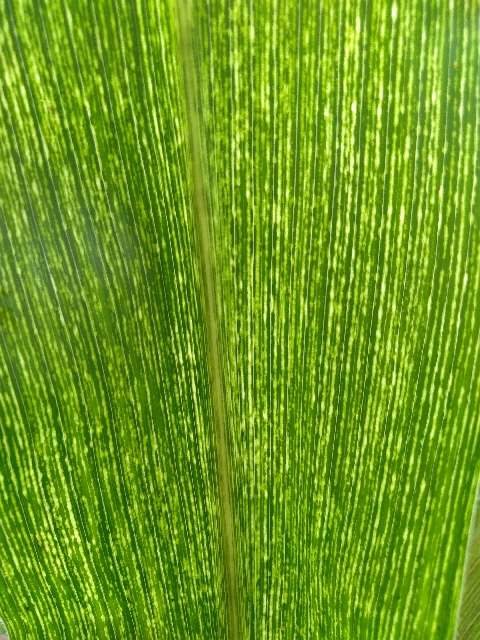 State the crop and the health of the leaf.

maize, maize streak virus
